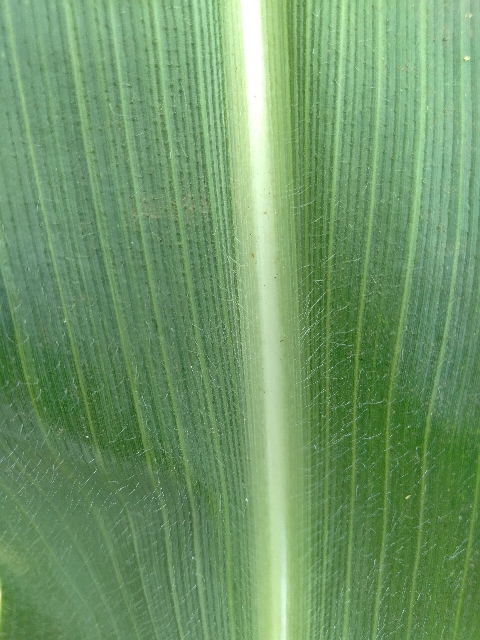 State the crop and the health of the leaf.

maize, healthy
